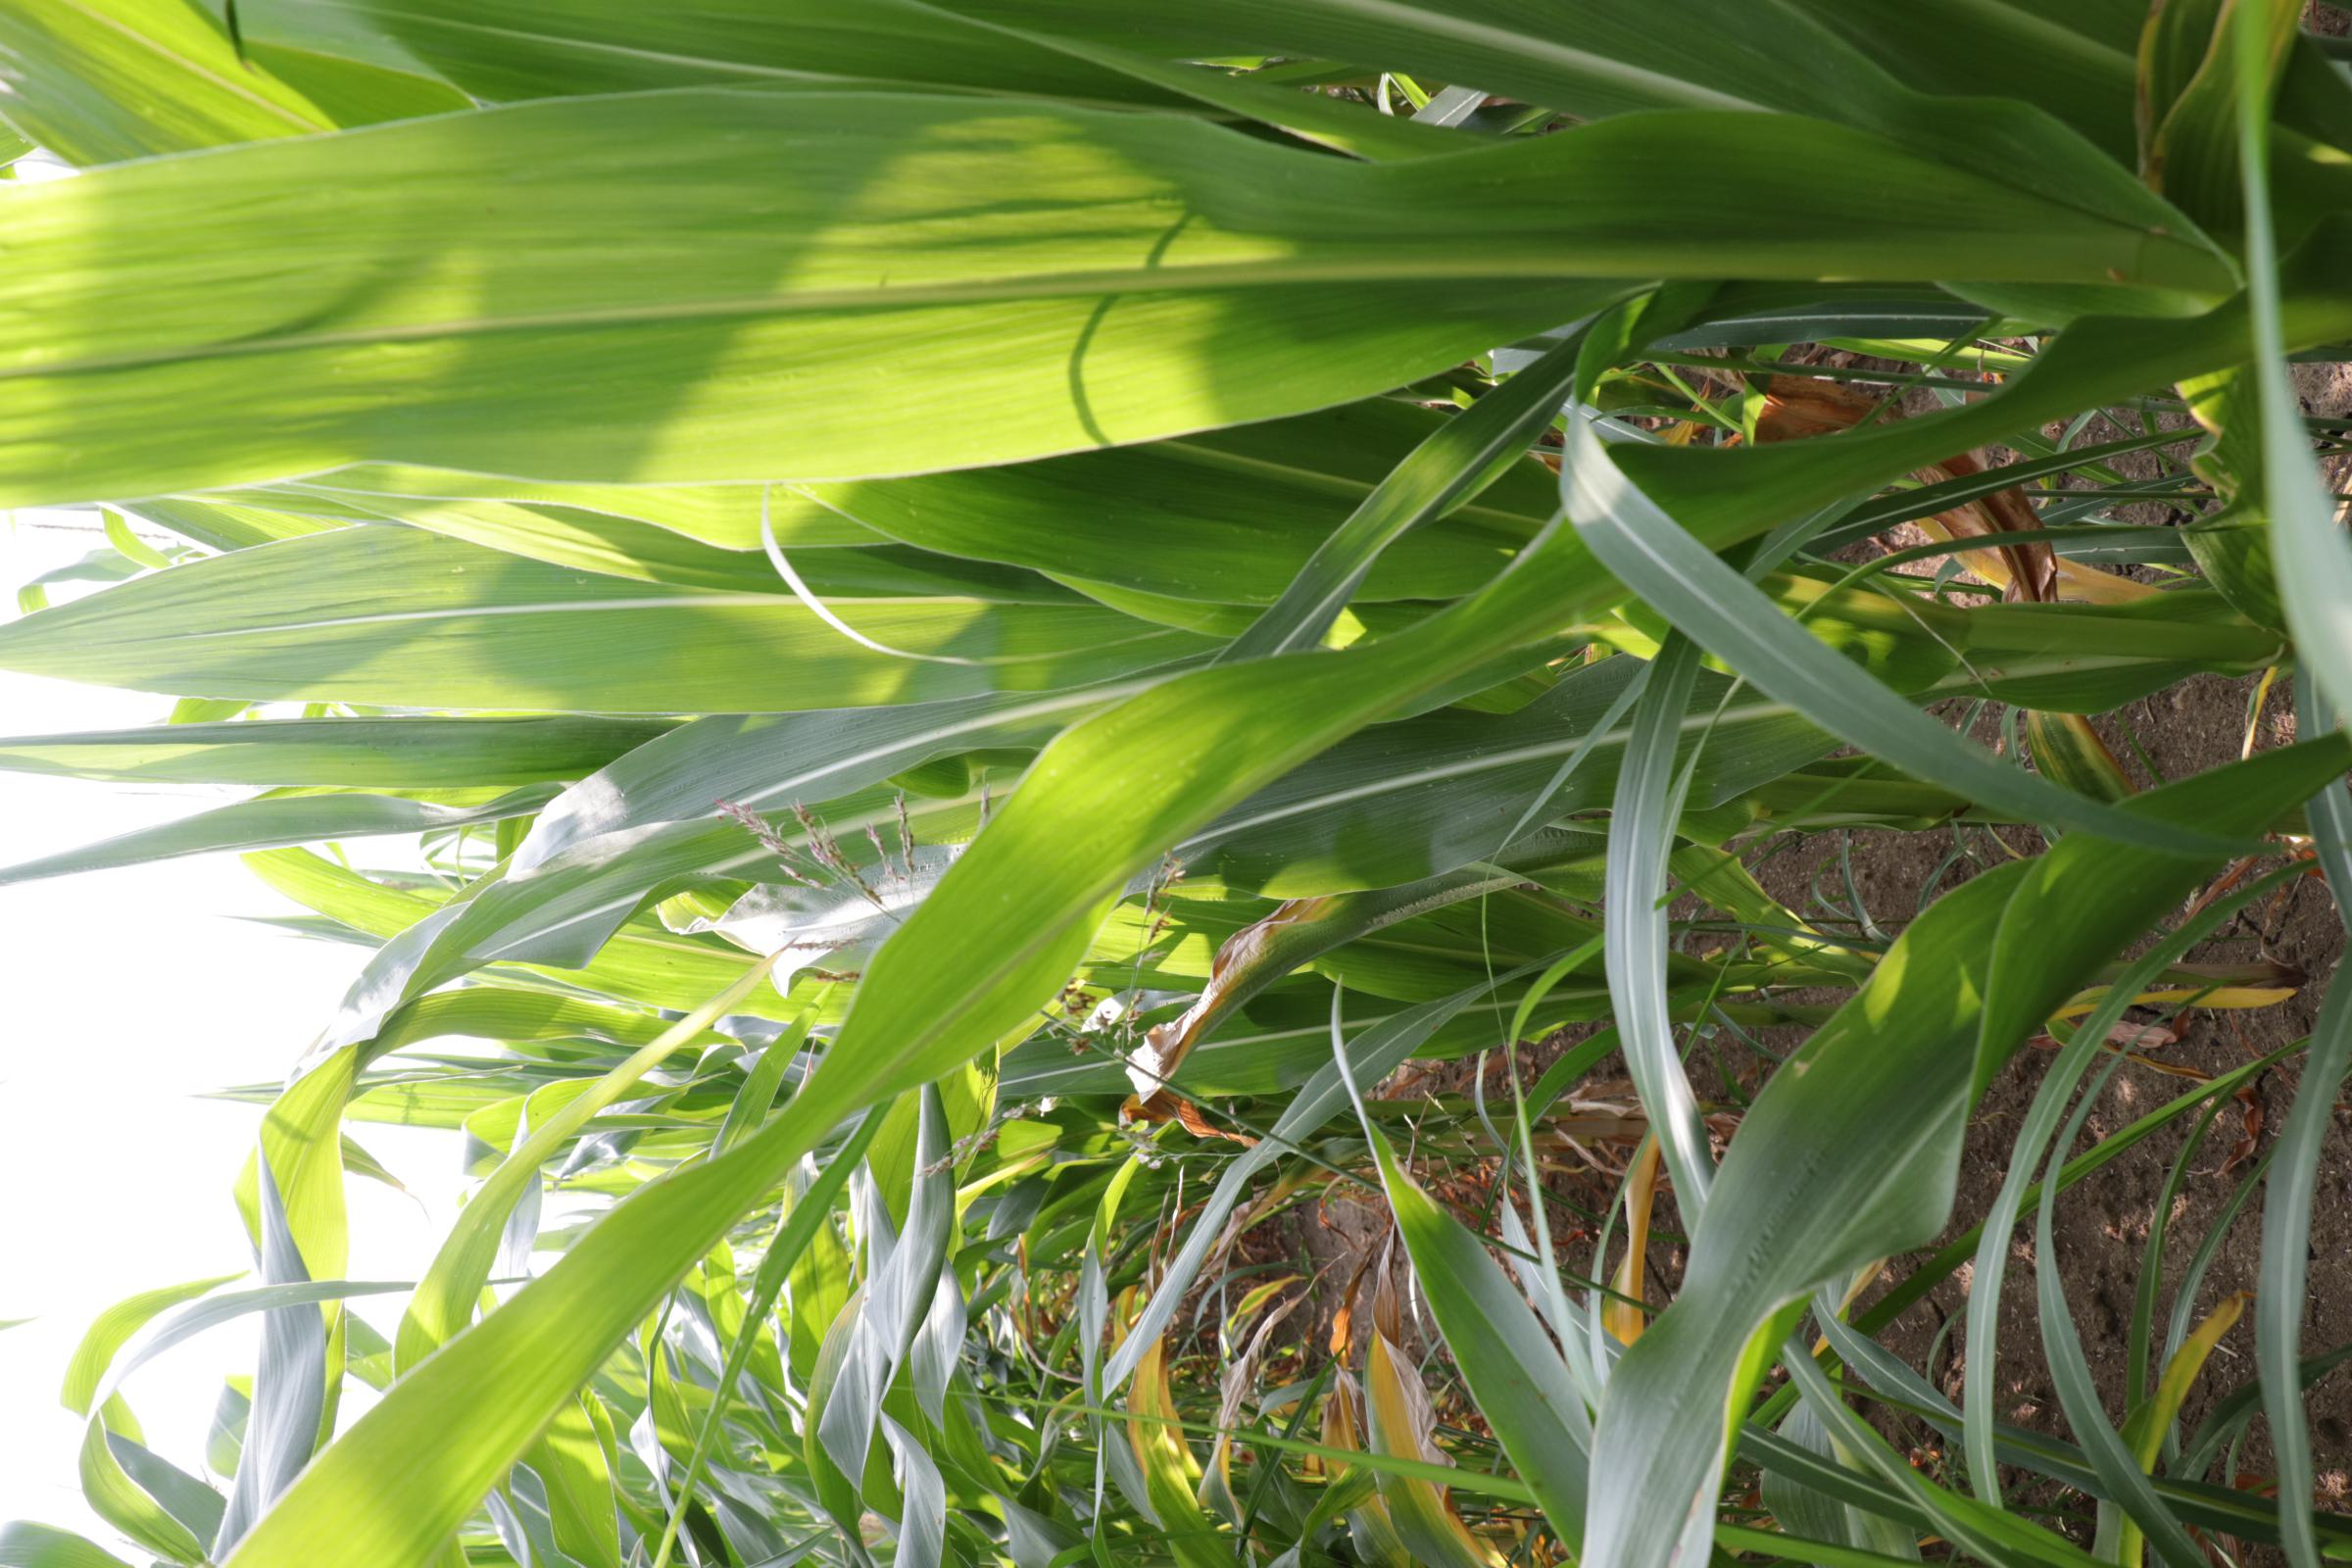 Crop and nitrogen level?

maize, full nitrogen fertilisation
